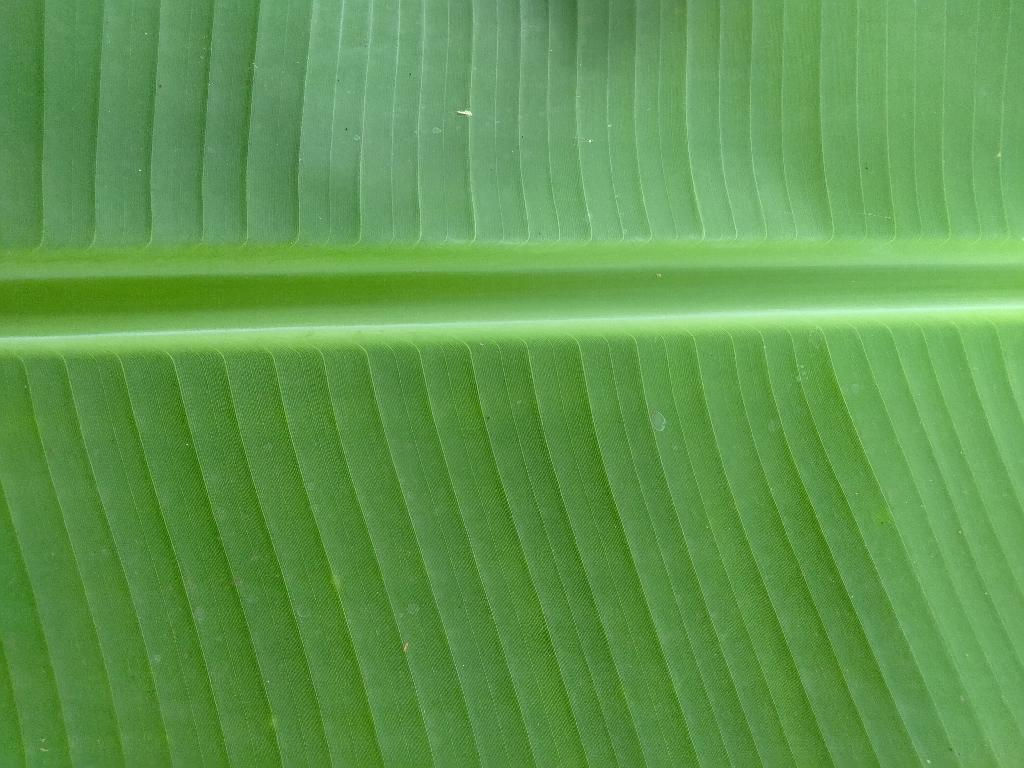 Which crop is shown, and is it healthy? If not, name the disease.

banana, healthy
